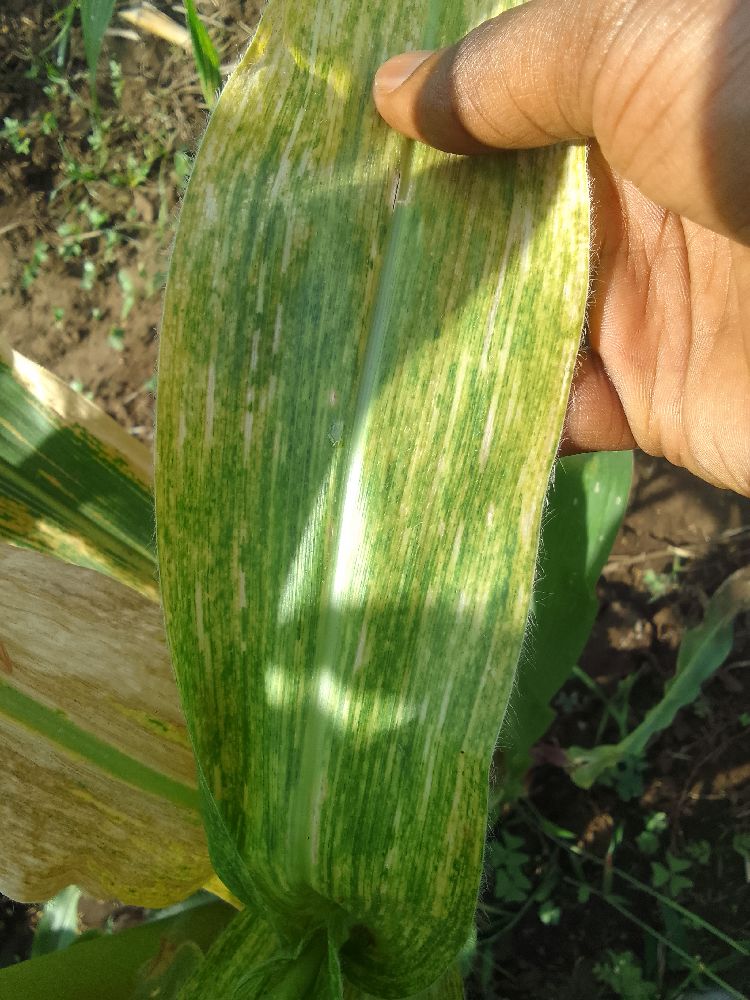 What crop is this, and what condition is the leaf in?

maize, maize lethal necrosis
